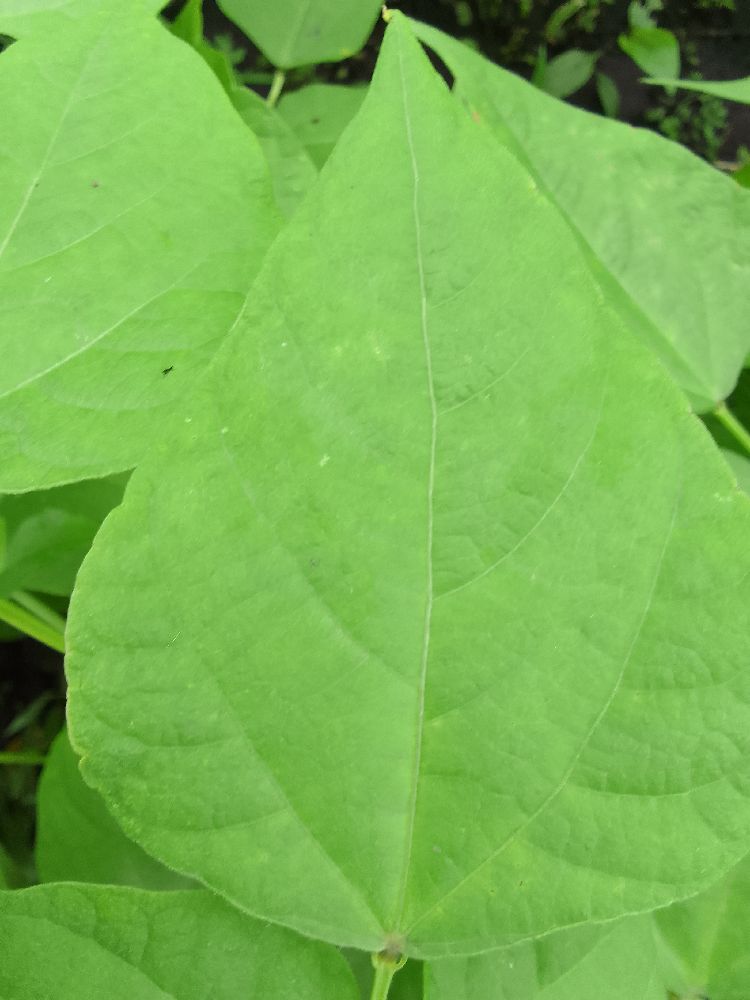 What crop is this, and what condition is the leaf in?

common bean, healthy
